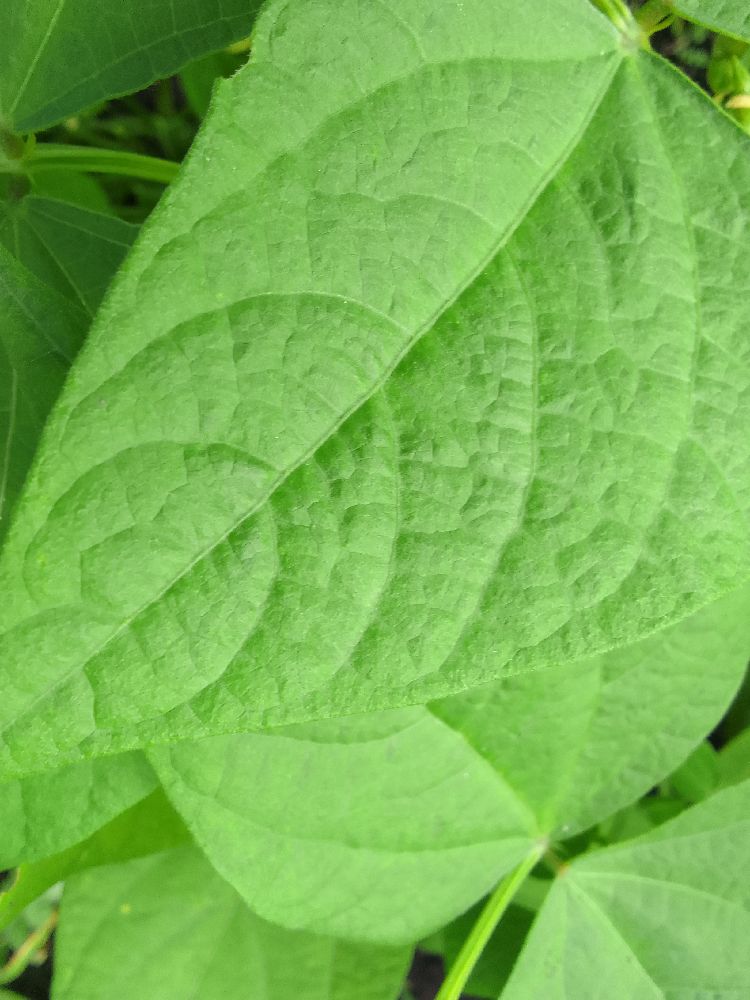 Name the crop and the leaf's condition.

common bean, healthy
